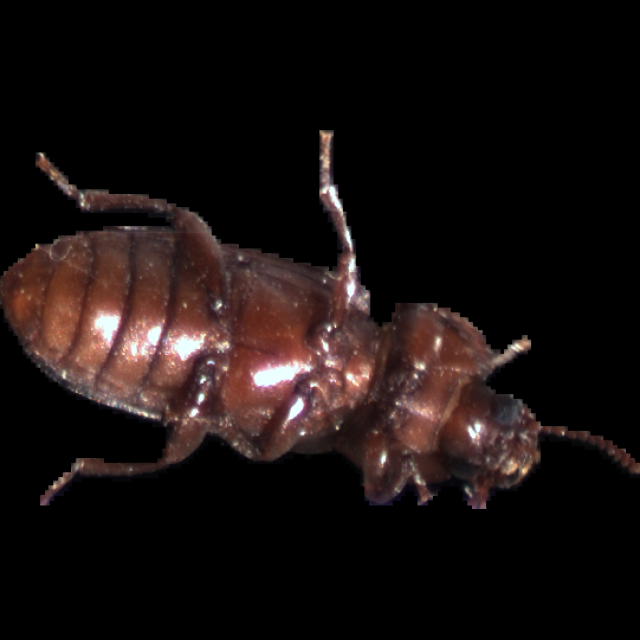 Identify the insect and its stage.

mealworm beetle
